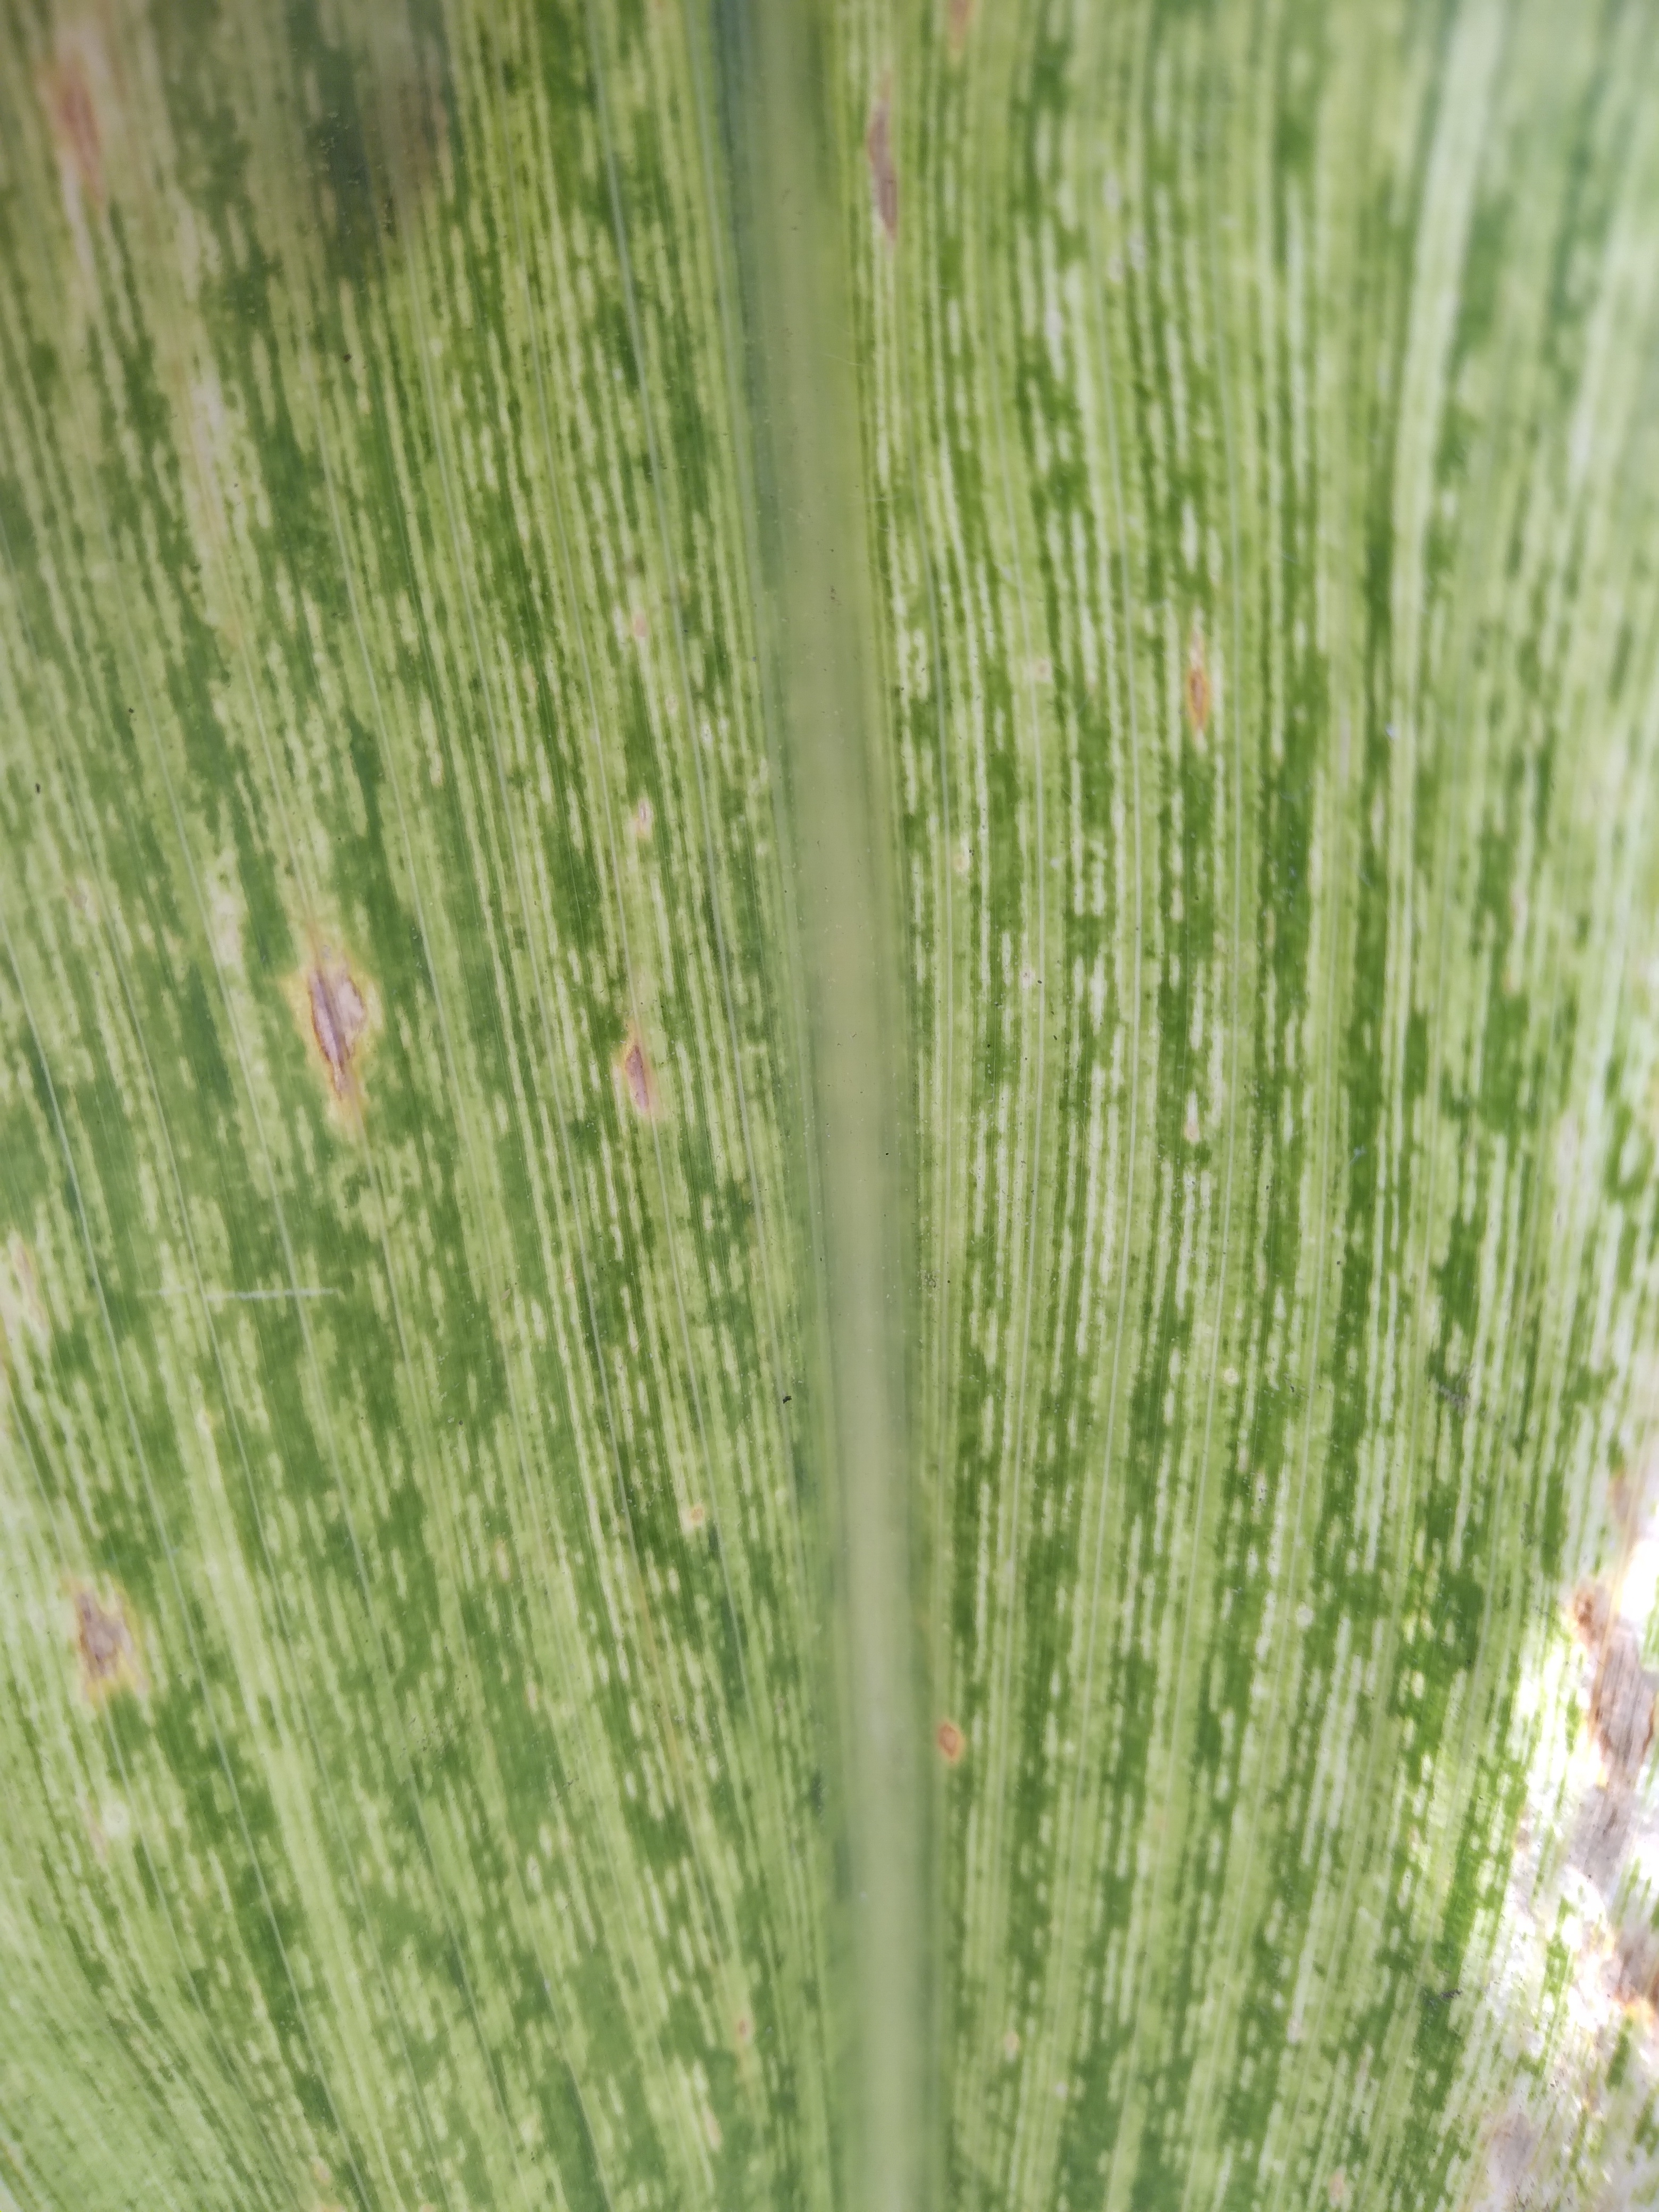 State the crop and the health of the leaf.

maize, maize streak virus
